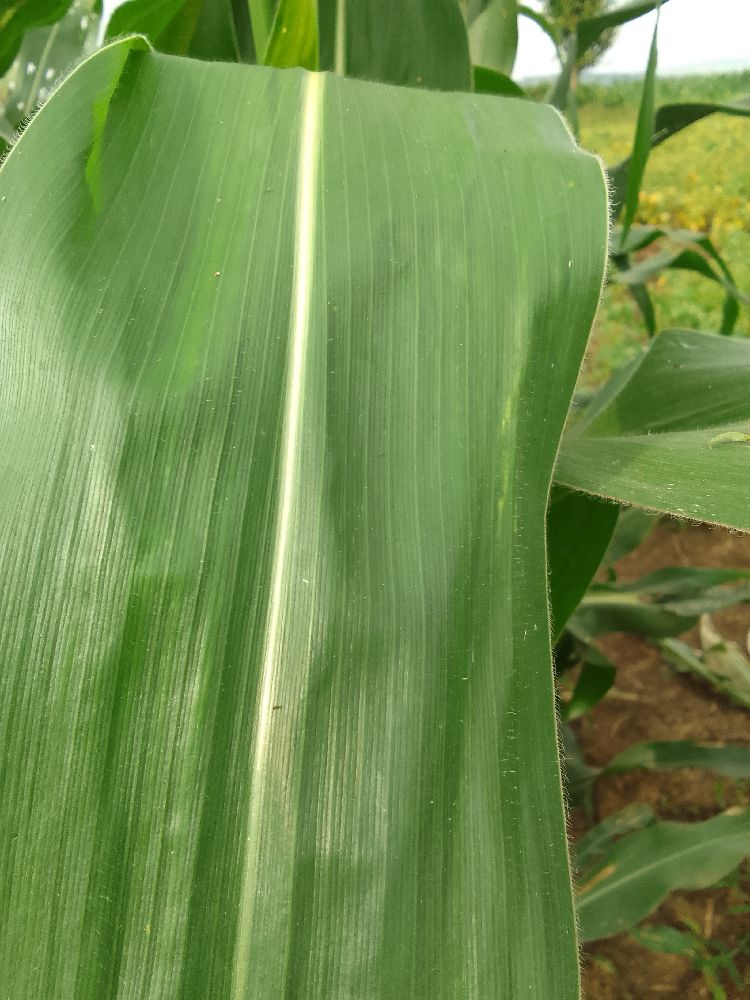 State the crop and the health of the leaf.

maize, healthy
